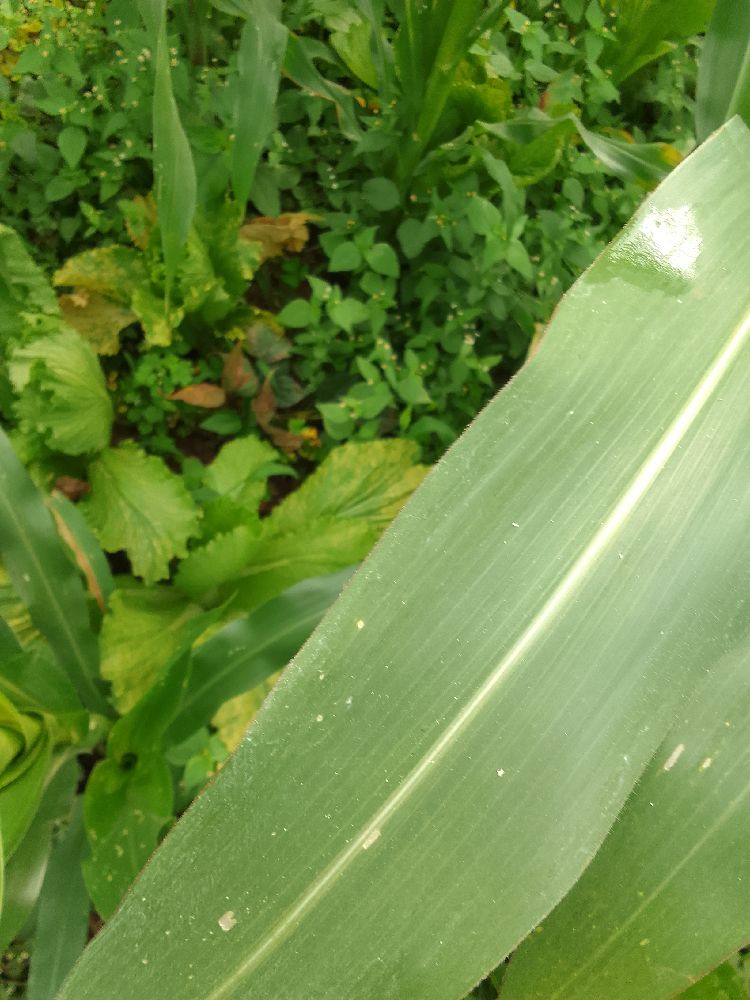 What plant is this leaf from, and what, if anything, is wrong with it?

maize, healthy
